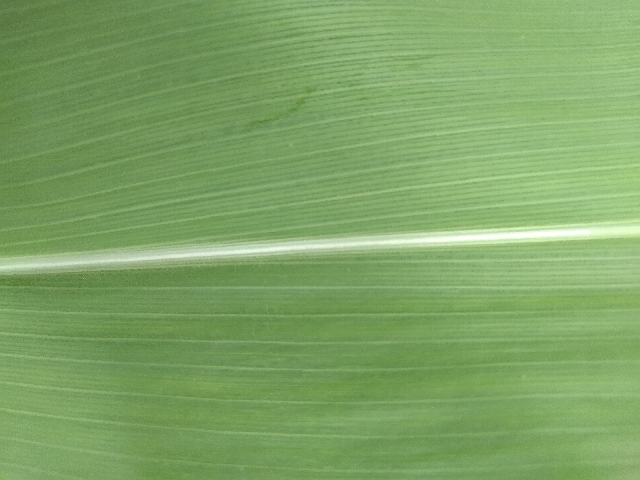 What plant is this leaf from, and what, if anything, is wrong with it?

maize, healthy
